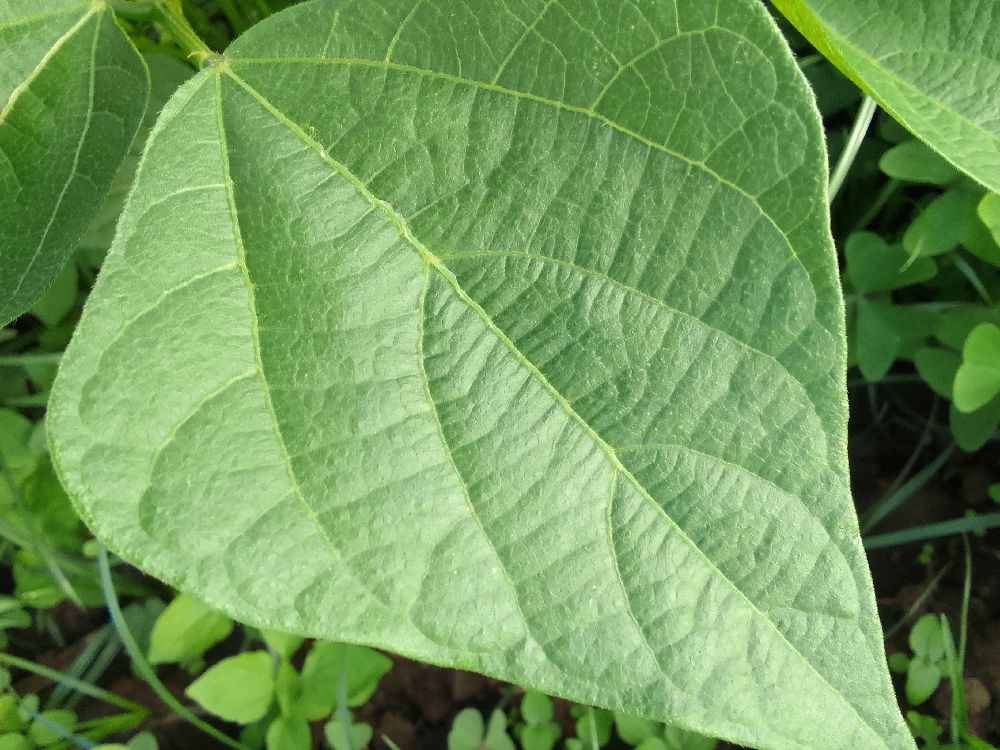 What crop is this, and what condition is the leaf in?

common bean, healthy
